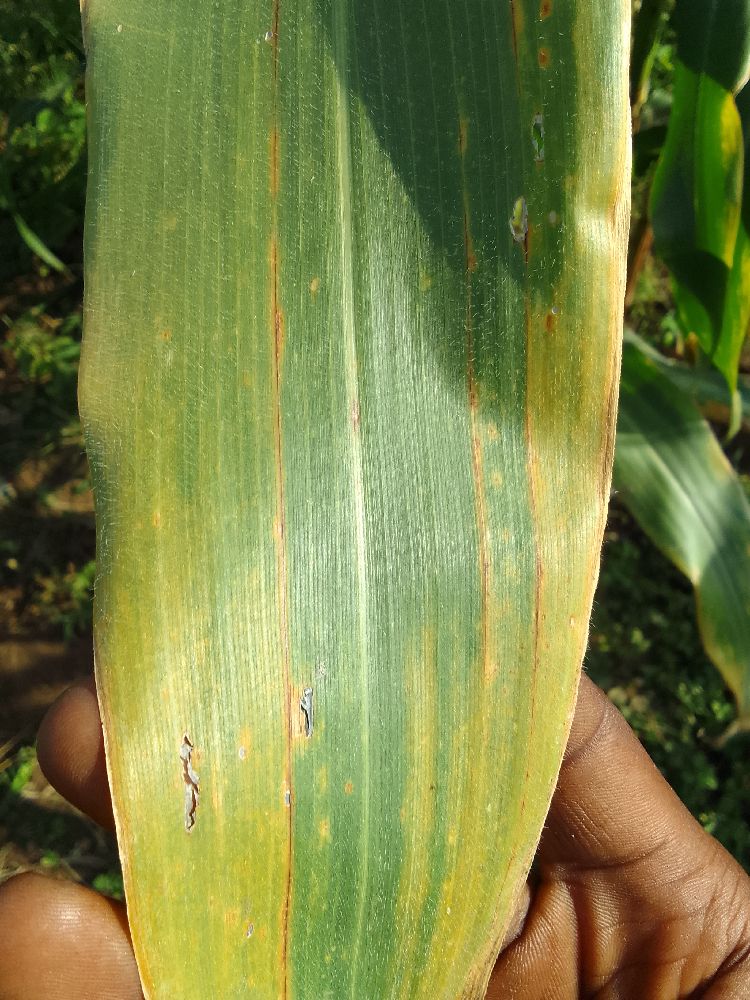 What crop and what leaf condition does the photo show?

maize, maize lethal necrosis
